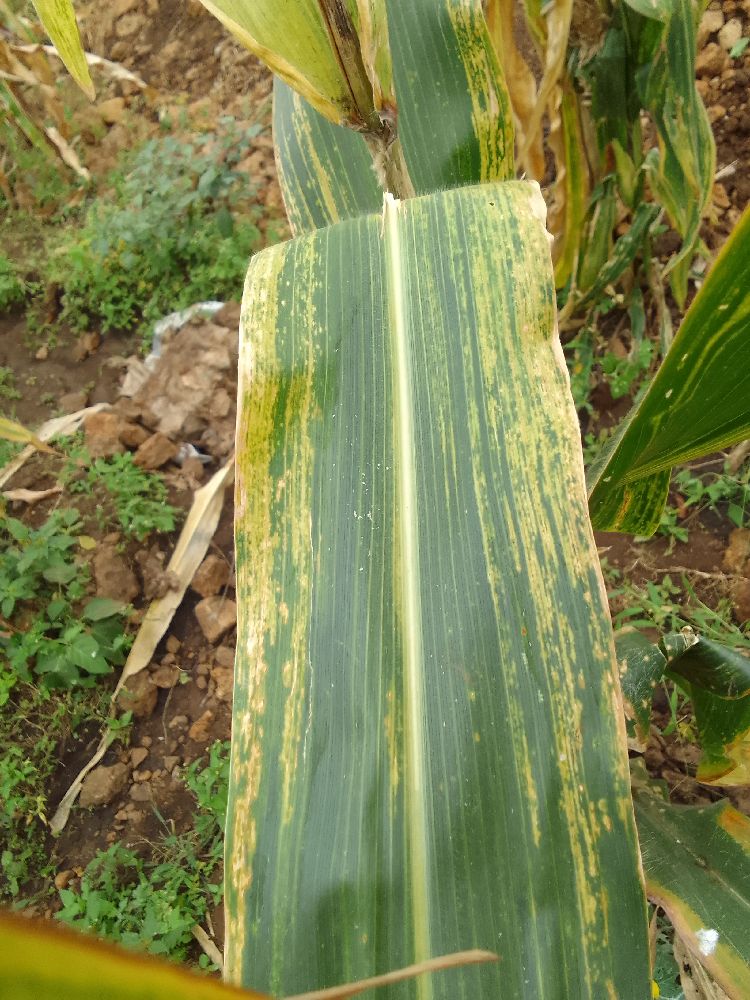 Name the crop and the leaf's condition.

maize, maize lethal necrosis
